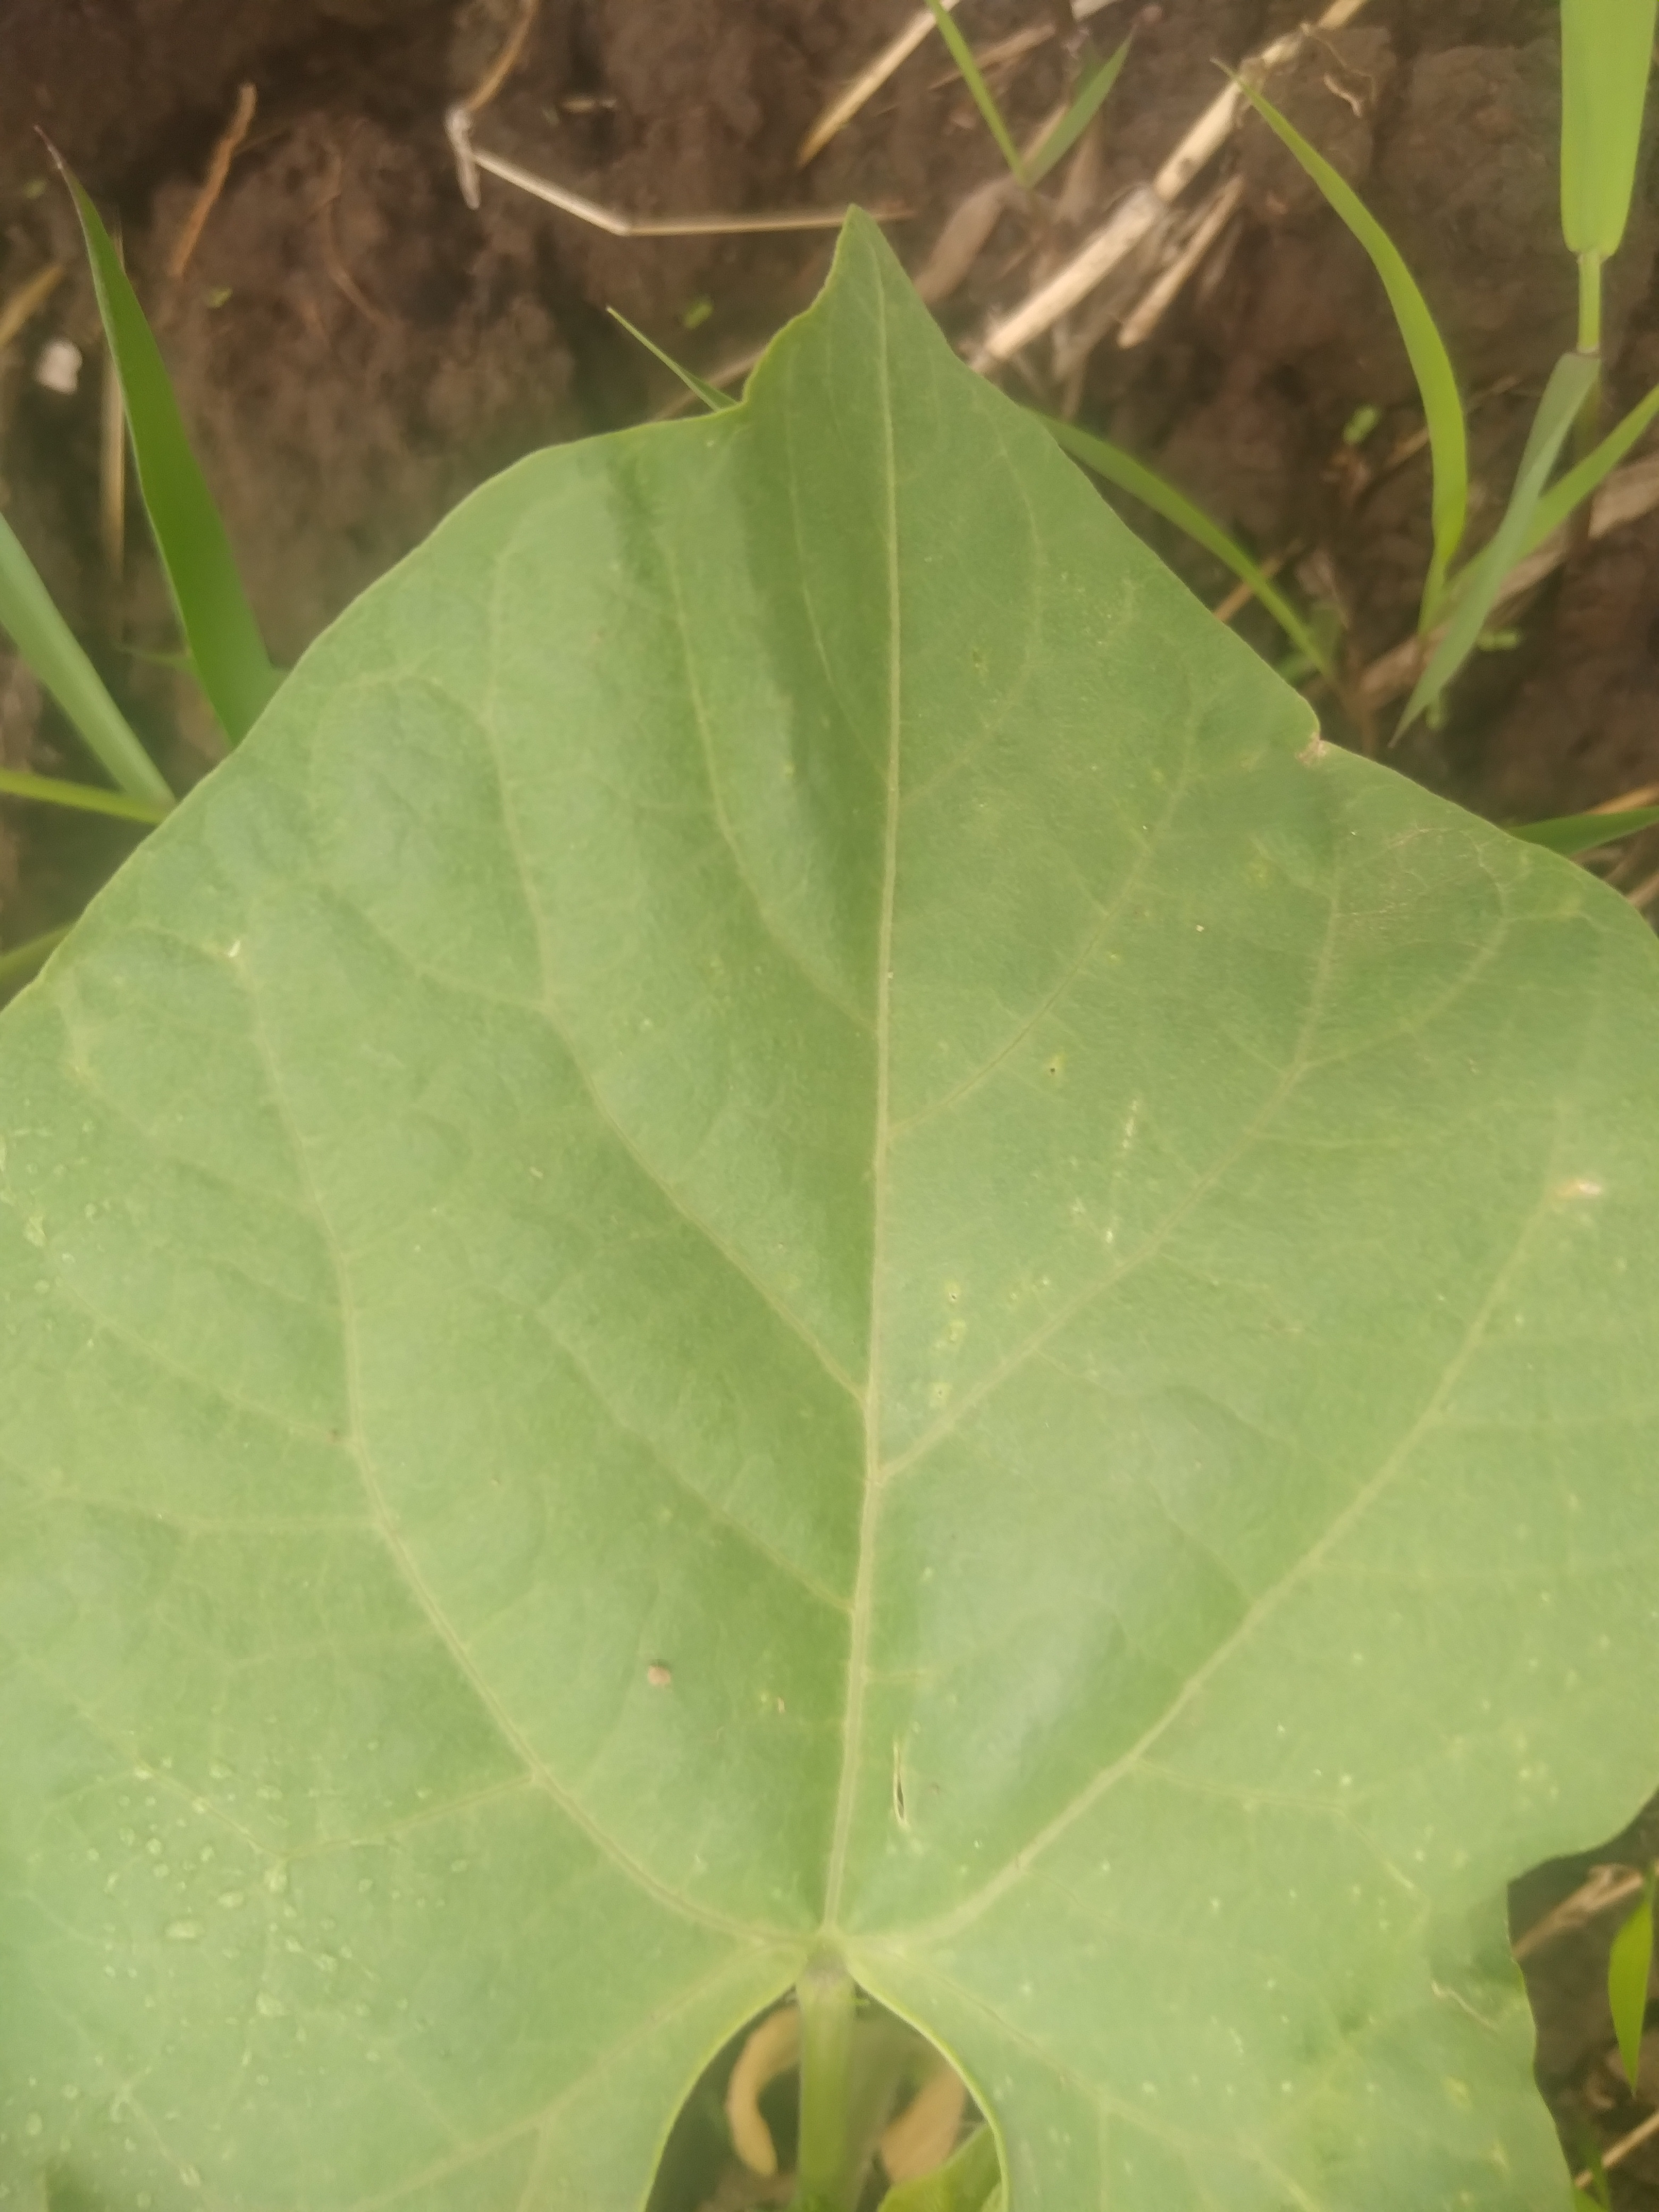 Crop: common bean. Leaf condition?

healthy
